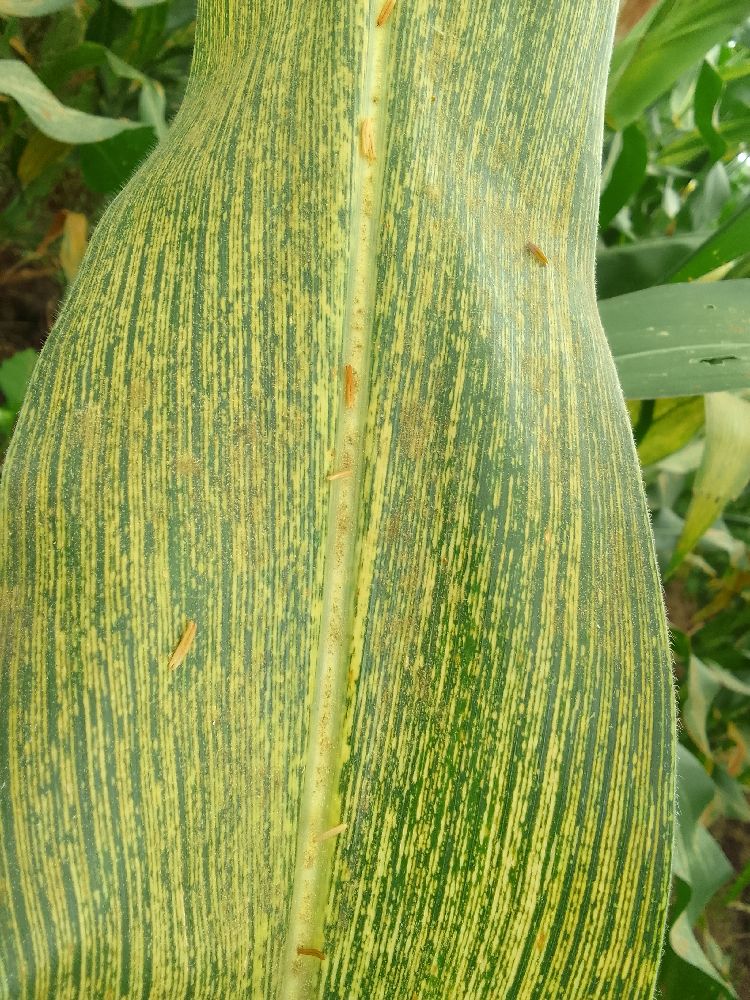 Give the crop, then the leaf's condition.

maize, maize streak virus
